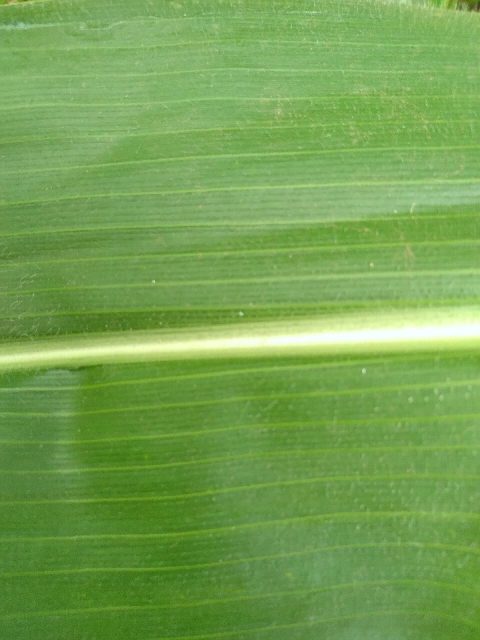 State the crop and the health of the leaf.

maize, healthy
